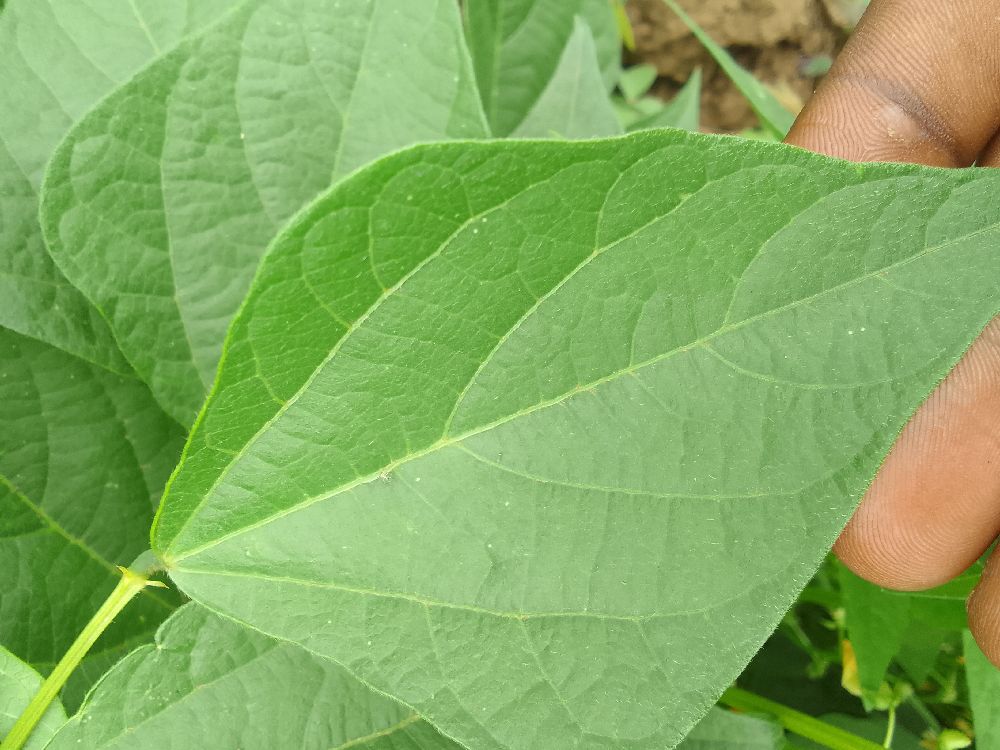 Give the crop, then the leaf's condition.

common bean, healthy
